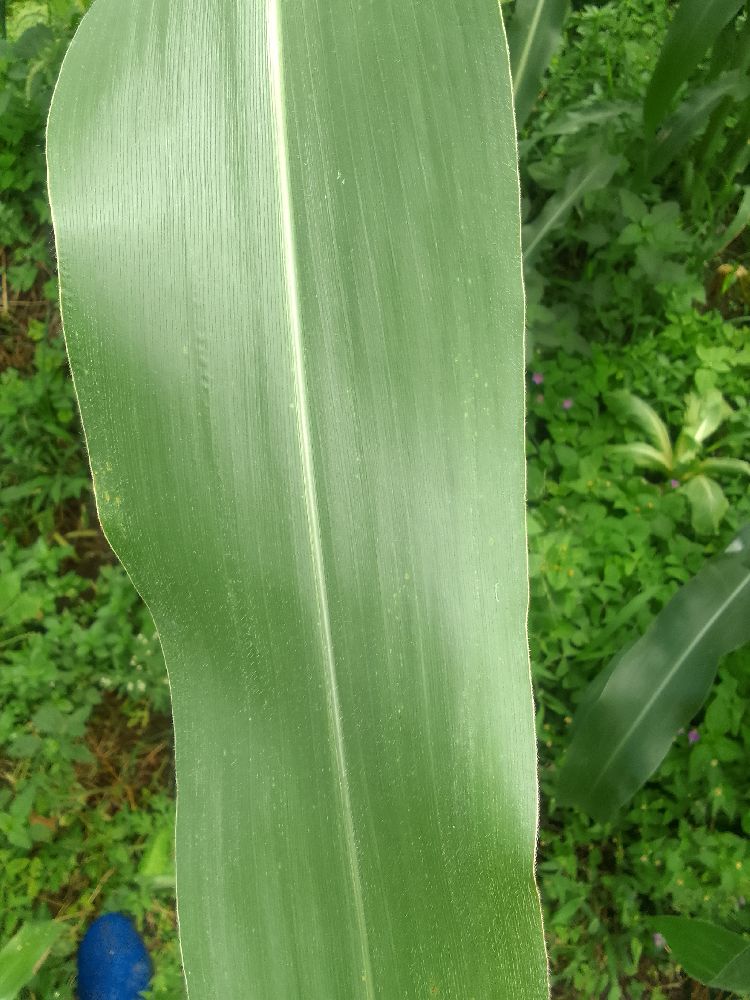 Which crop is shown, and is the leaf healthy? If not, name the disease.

maize, healthy
